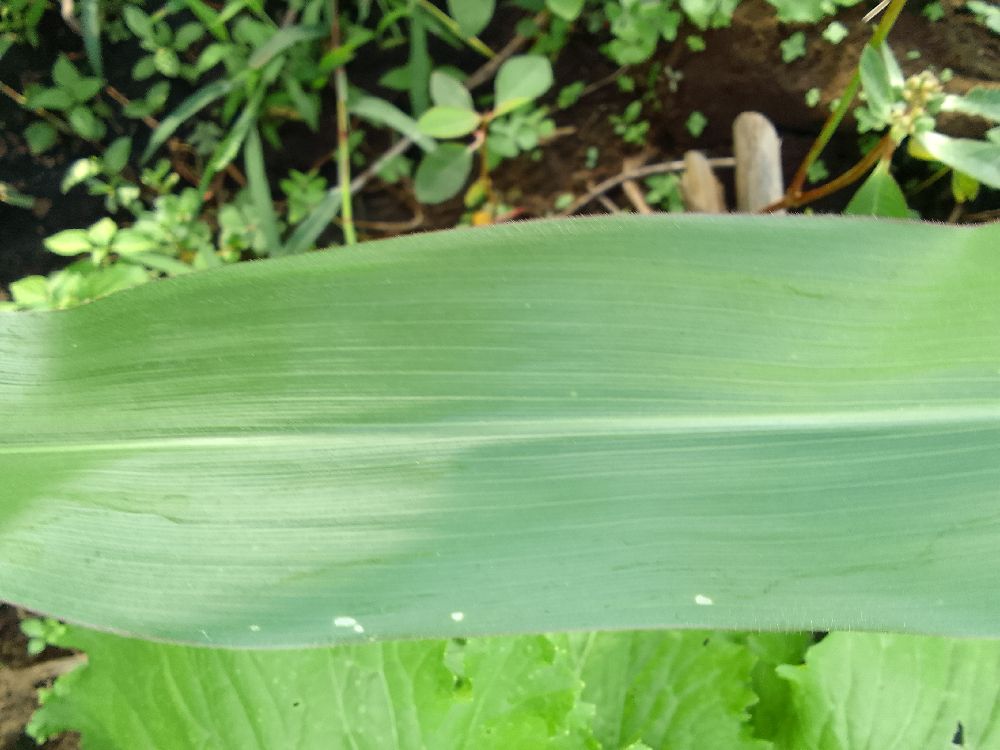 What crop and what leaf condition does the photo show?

maize, healthy
